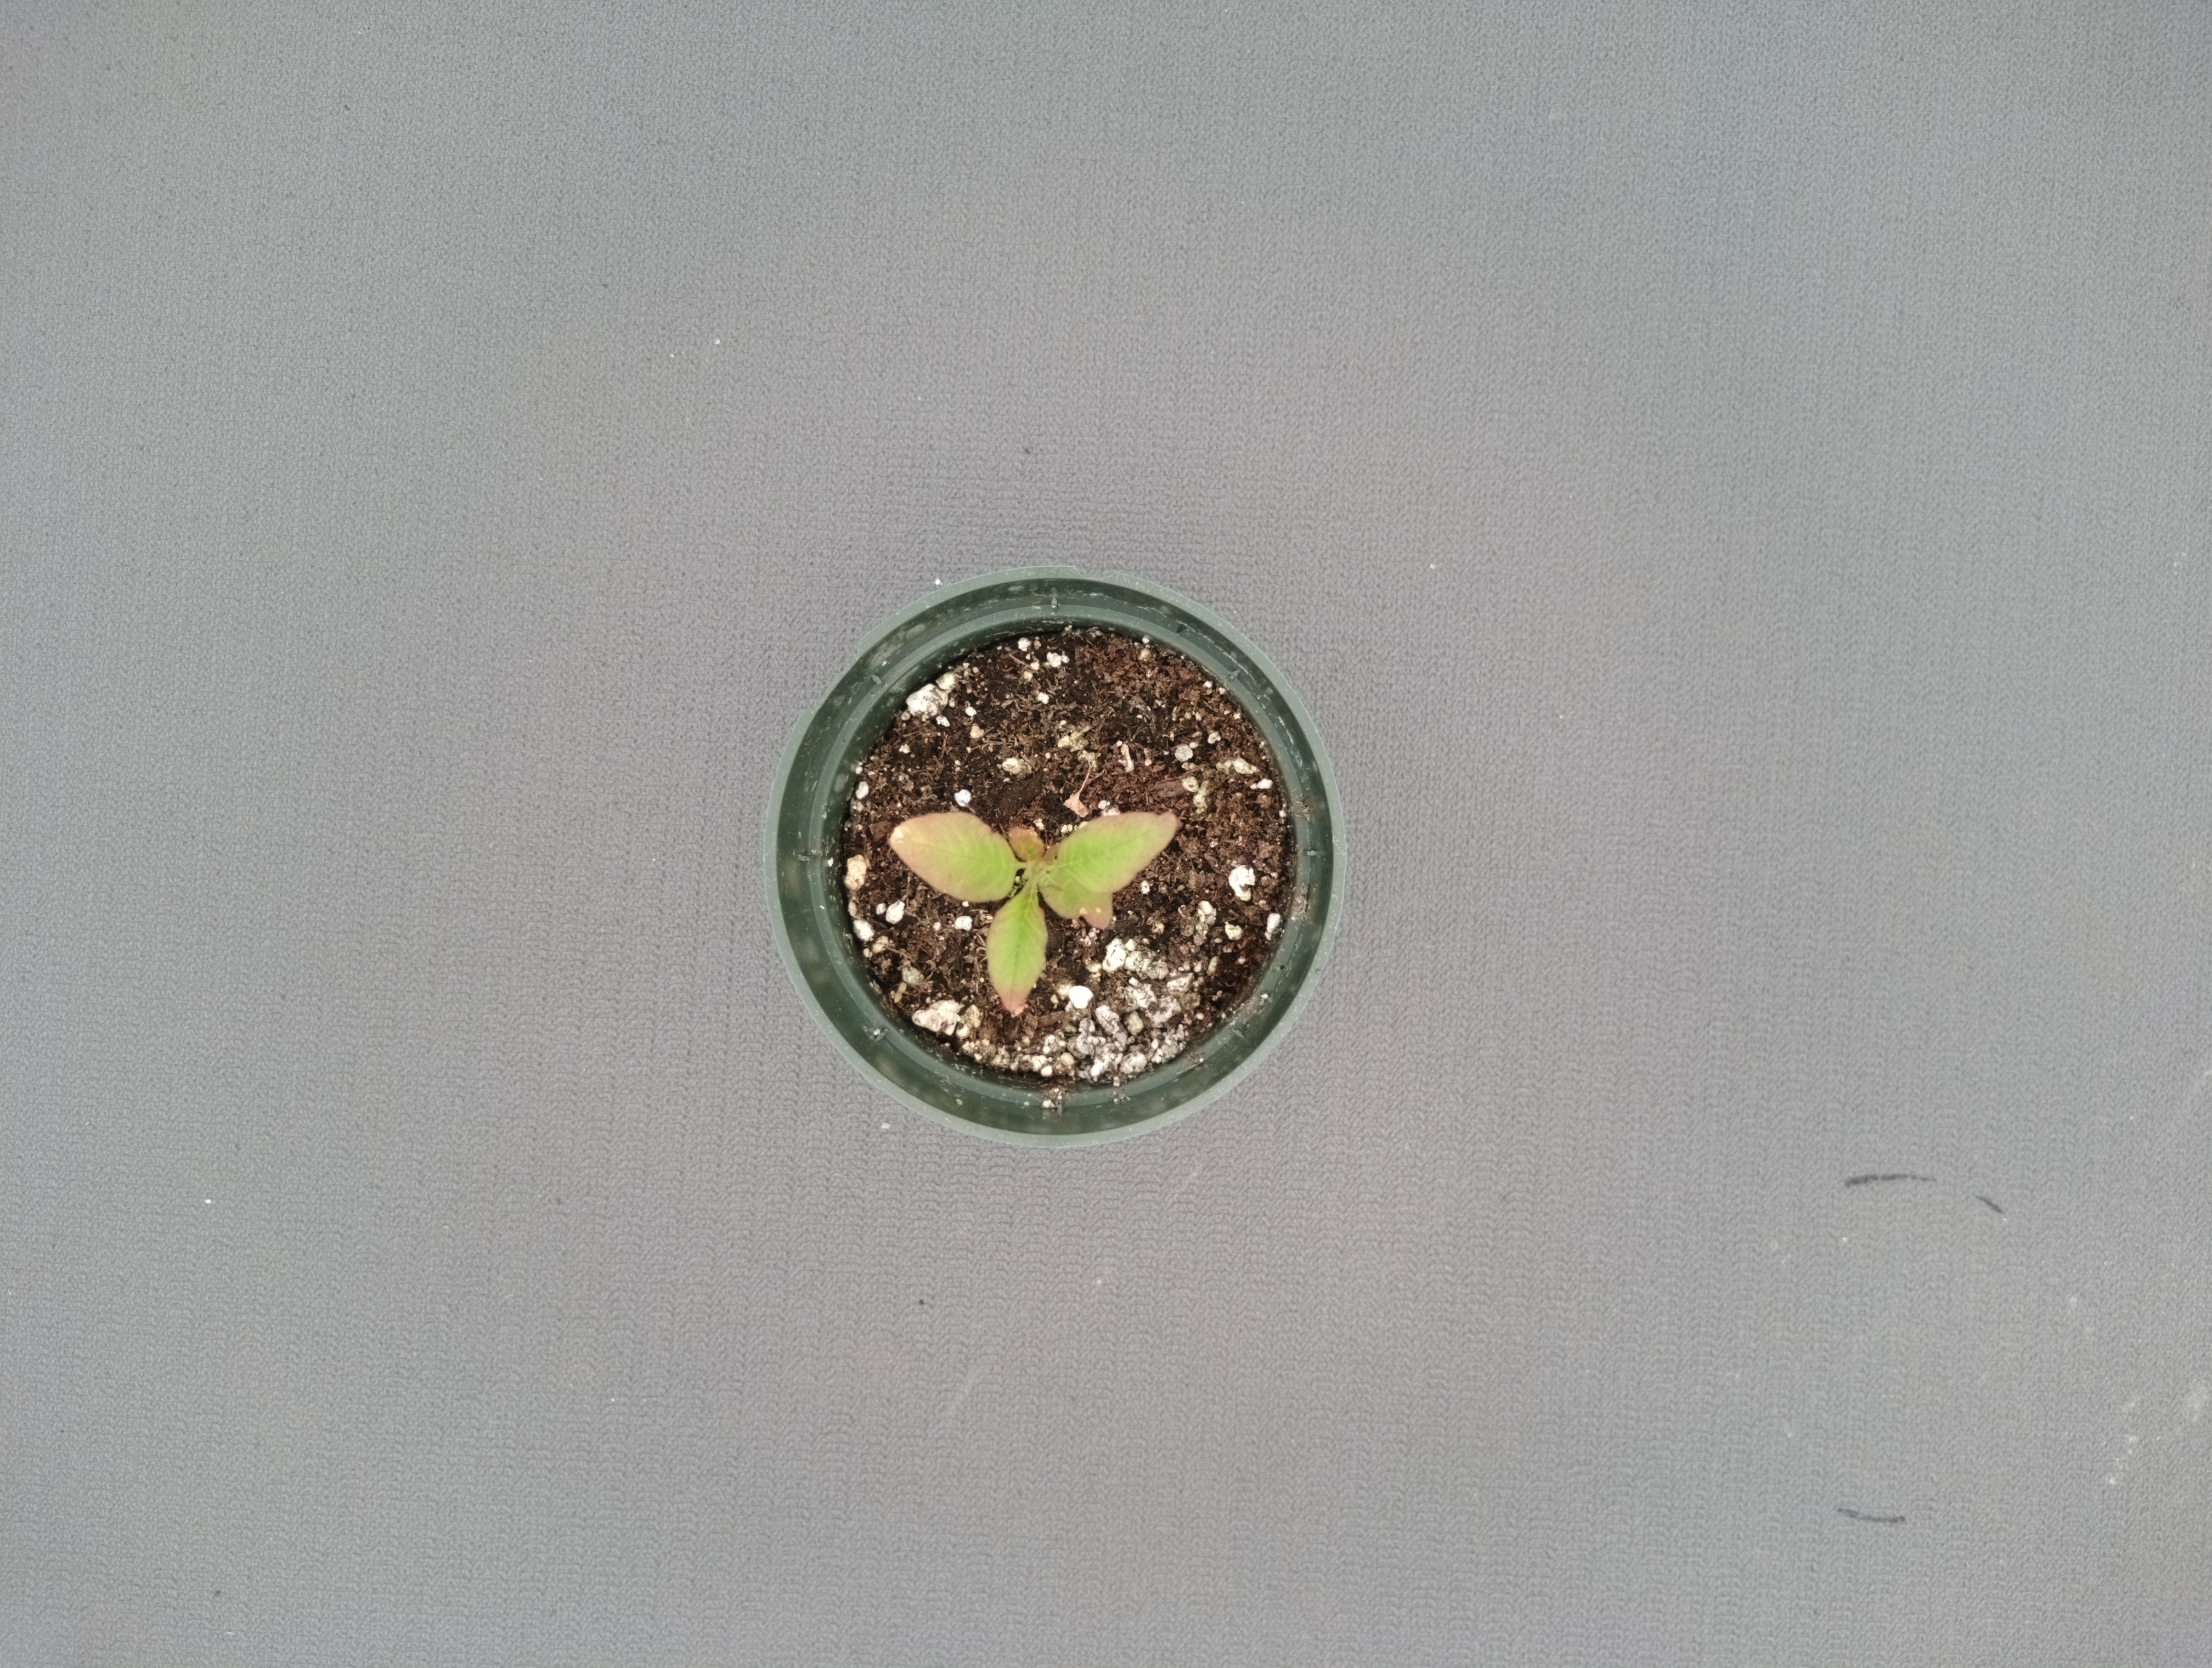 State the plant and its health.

waterhemp, chlorosis only
